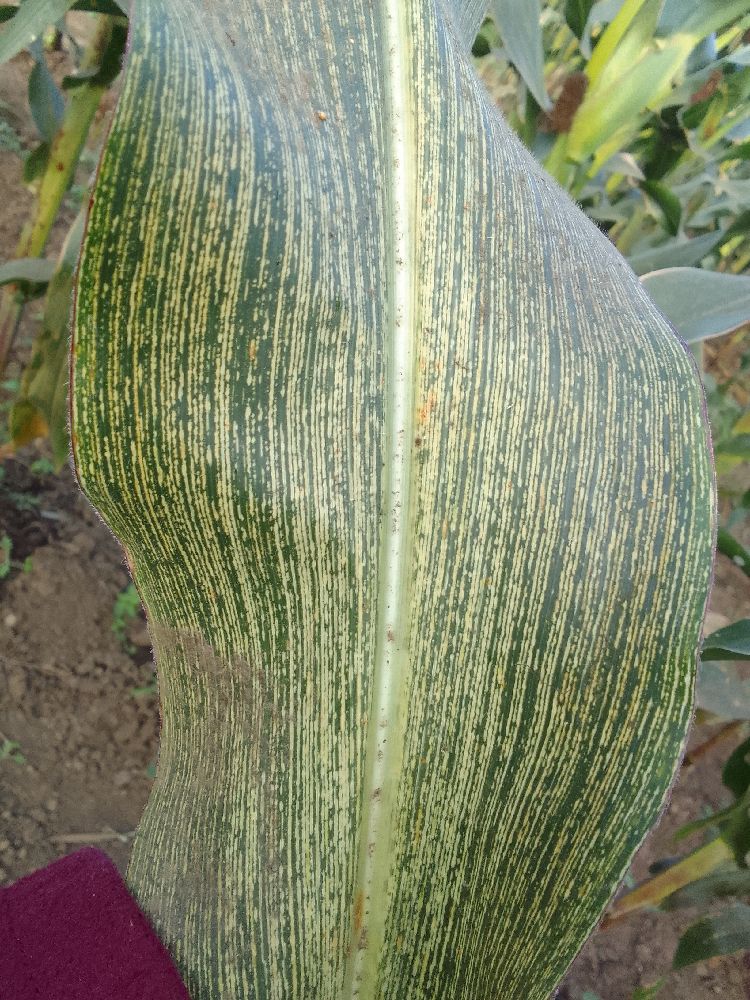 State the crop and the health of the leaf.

maize, maize streak virus
